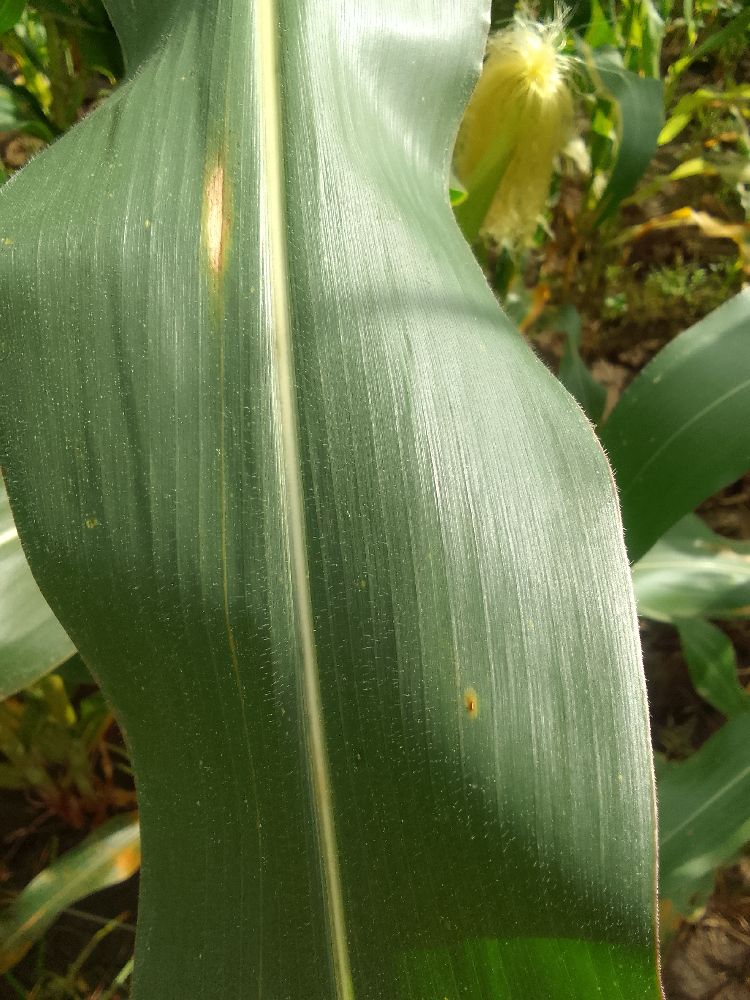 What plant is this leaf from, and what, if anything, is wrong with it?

maize, healthy
